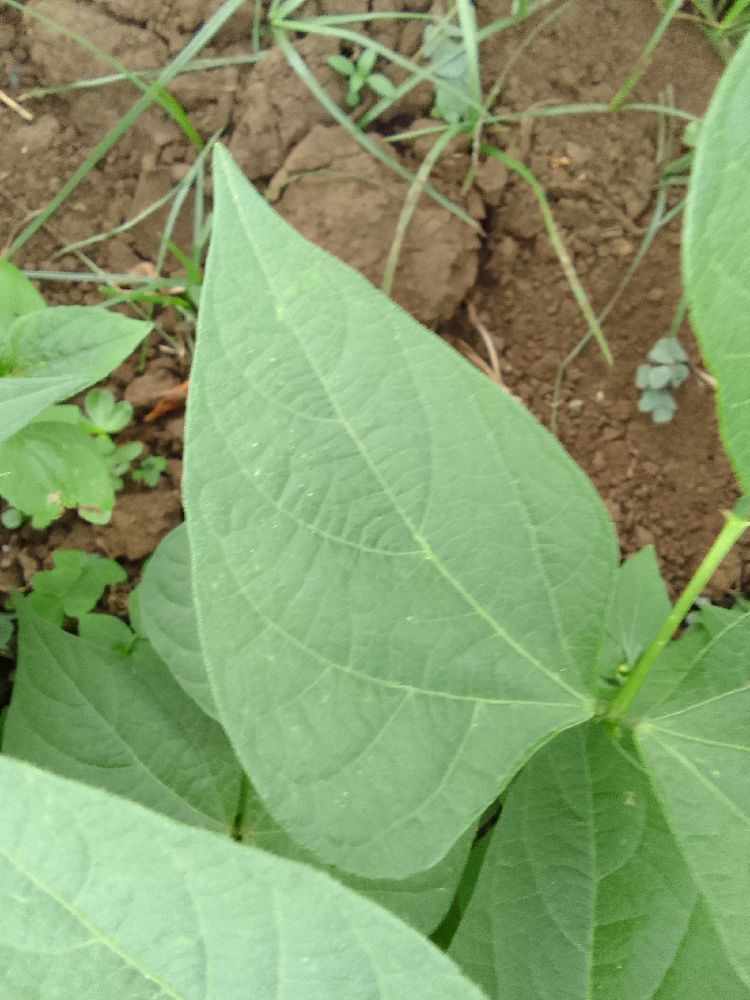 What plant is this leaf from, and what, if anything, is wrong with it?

common bean, healthy
